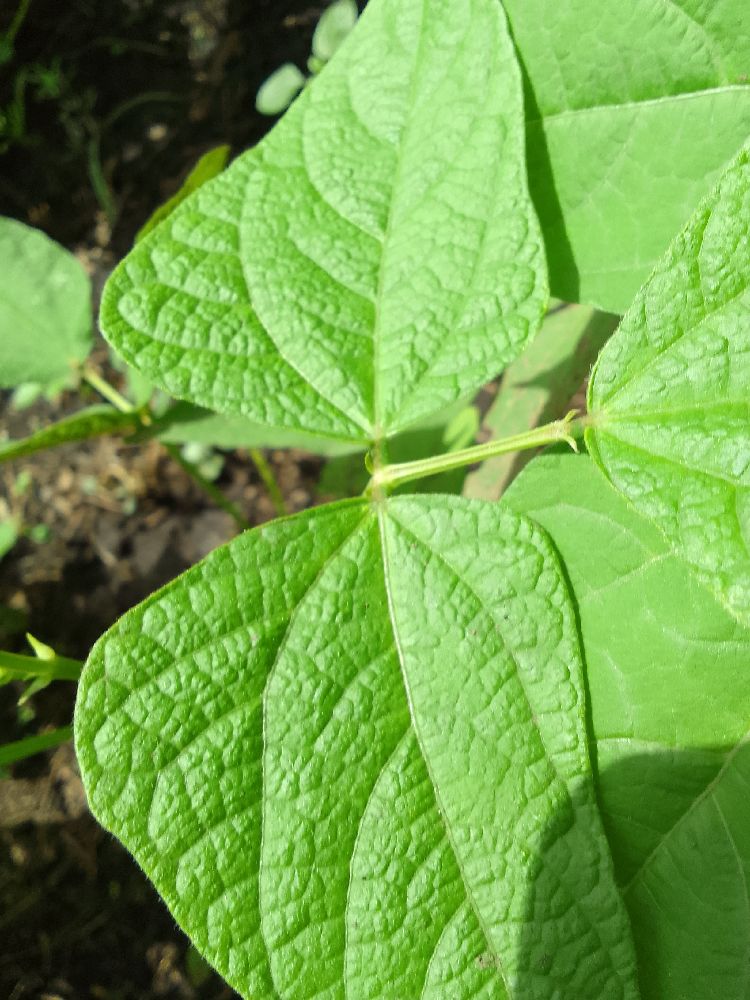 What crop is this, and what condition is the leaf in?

common bean, healthy
